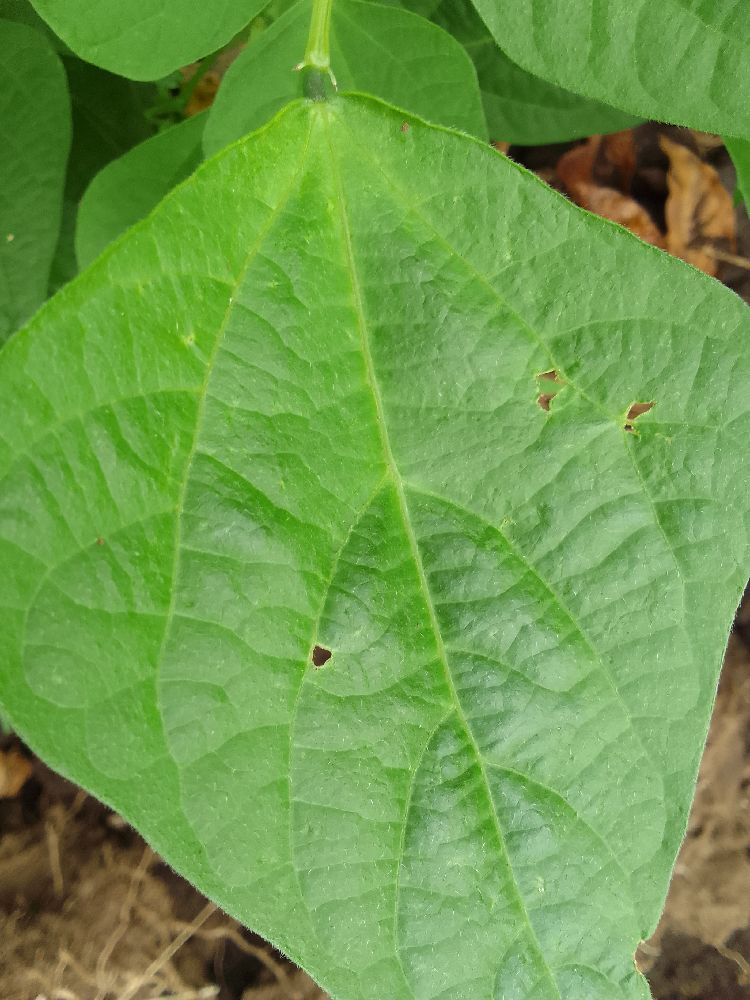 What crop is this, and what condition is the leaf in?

common bean, healthy
